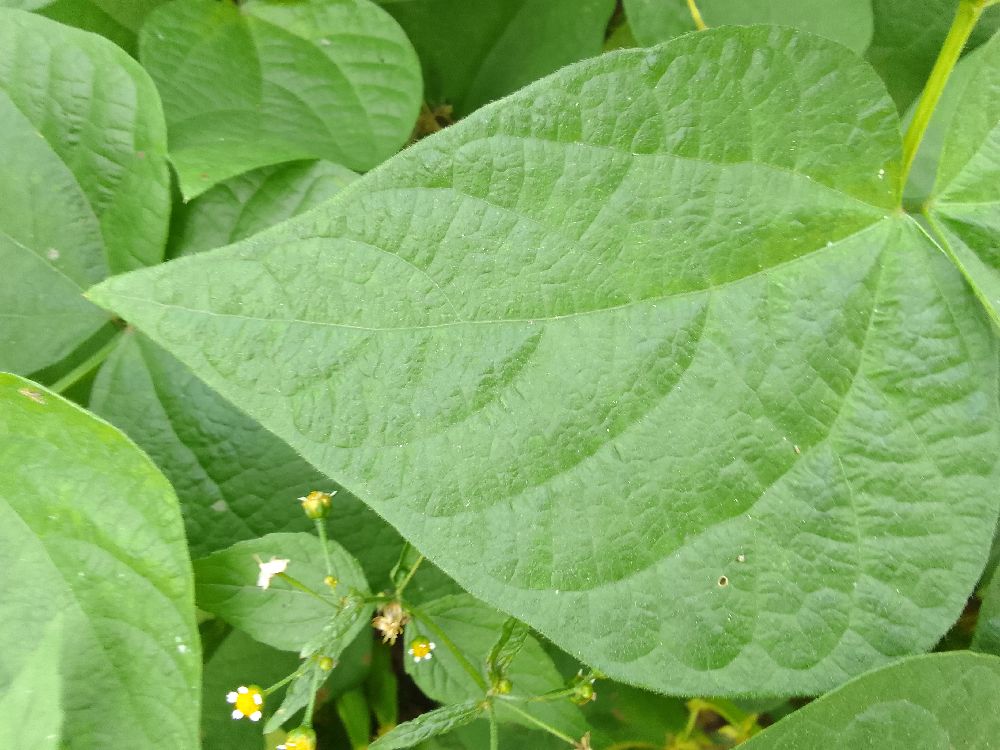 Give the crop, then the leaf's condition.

common bean, healthy
